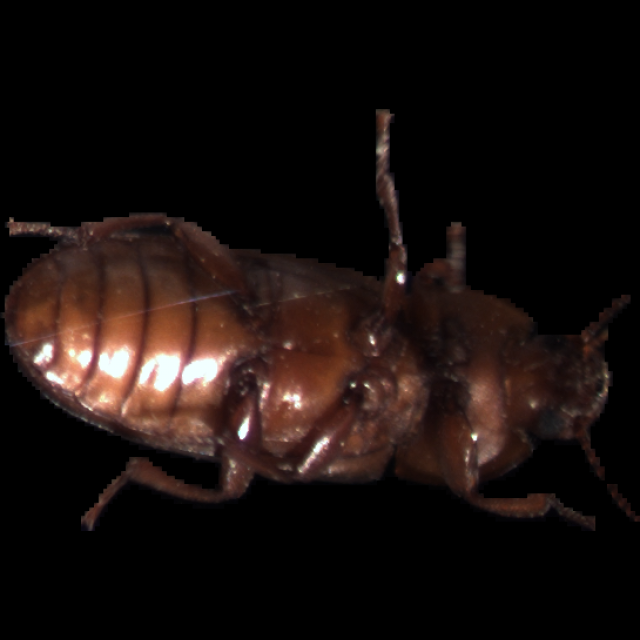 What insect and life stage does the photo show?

mealworm beetle
